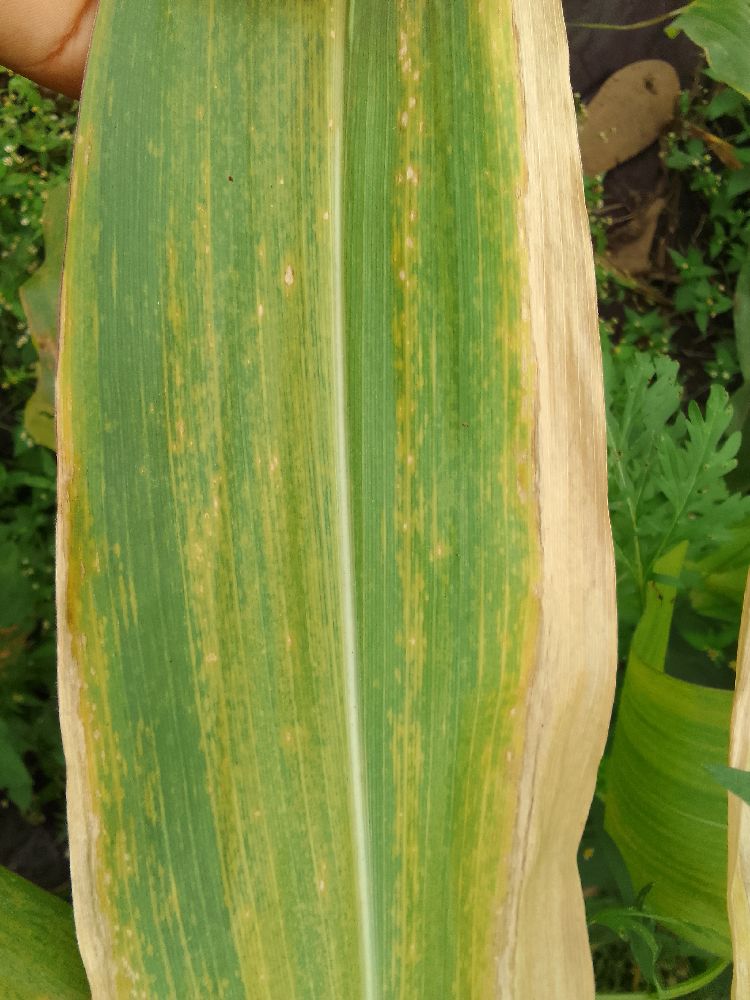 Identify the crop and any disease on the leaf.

maize, maize lethal necrosis
